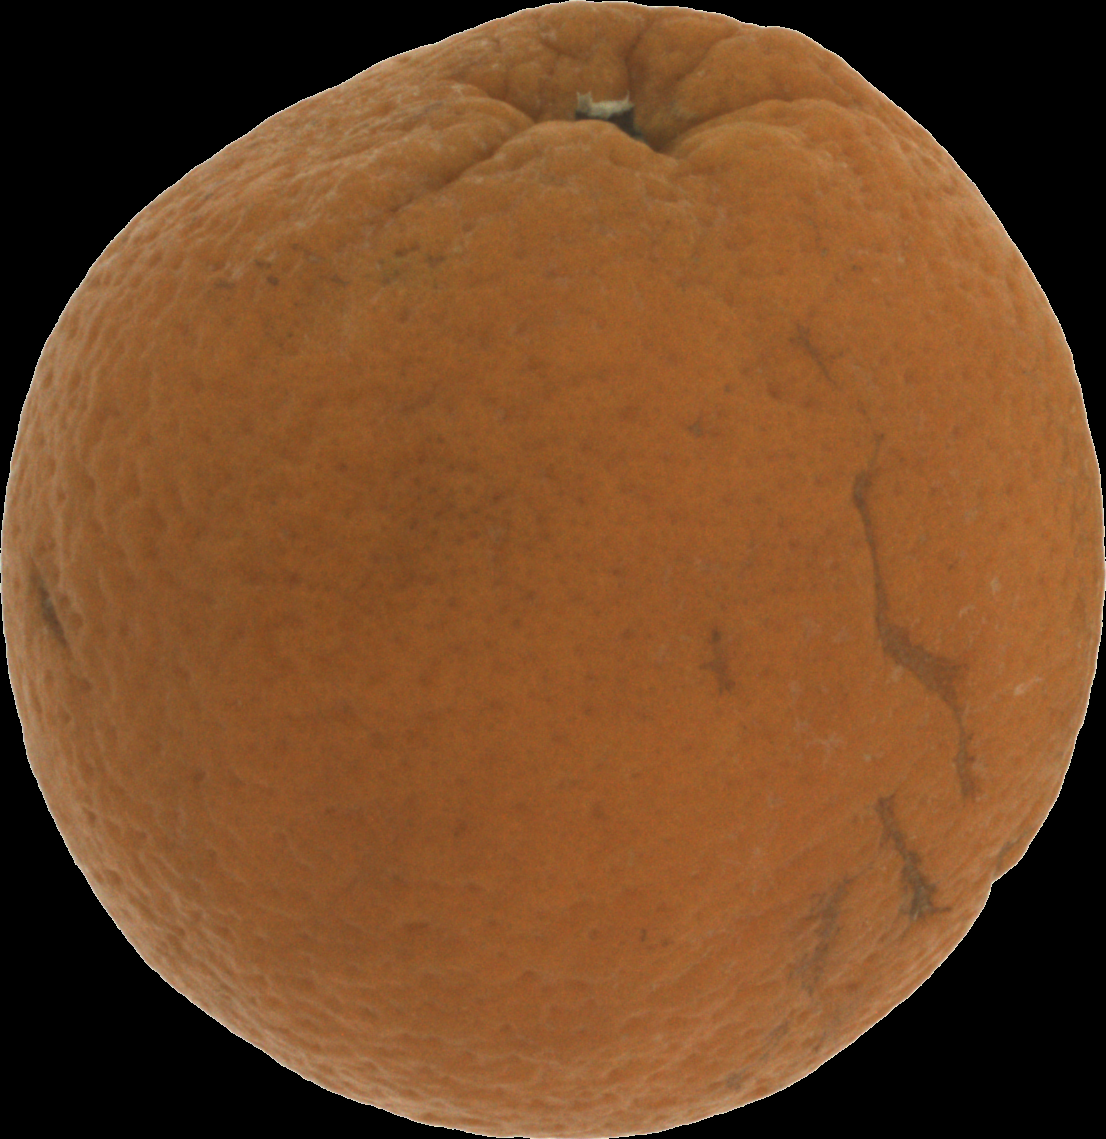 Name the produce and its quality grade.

orange, bad
